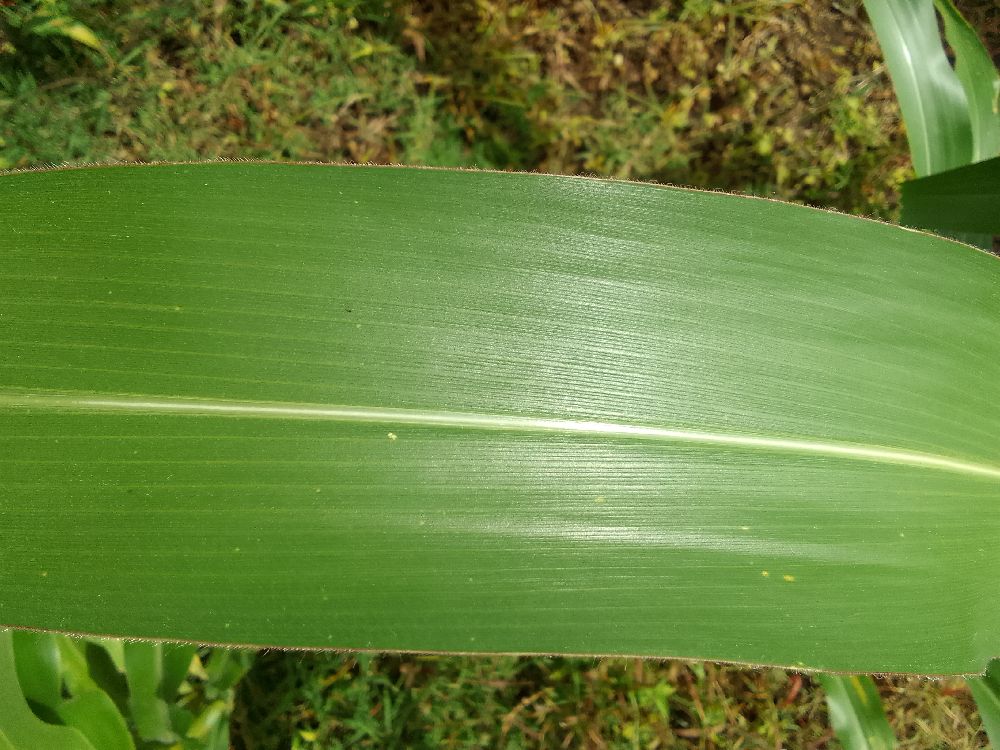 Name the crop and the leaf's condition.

maize, healthy
